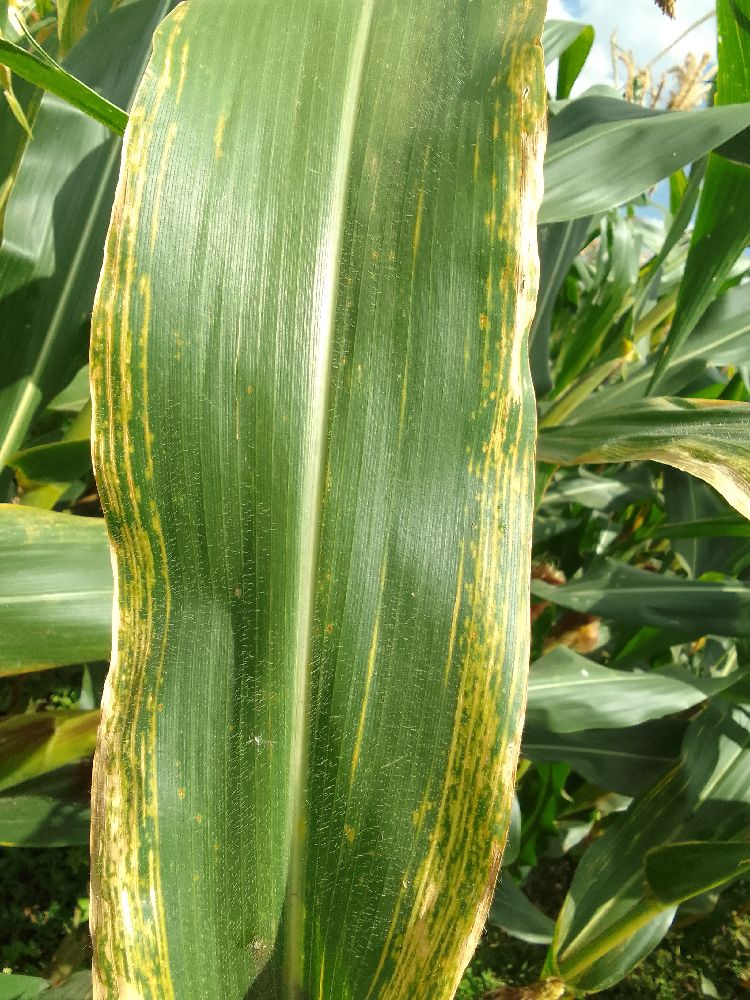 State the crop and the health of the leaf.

maize, maize lethal necrosis
